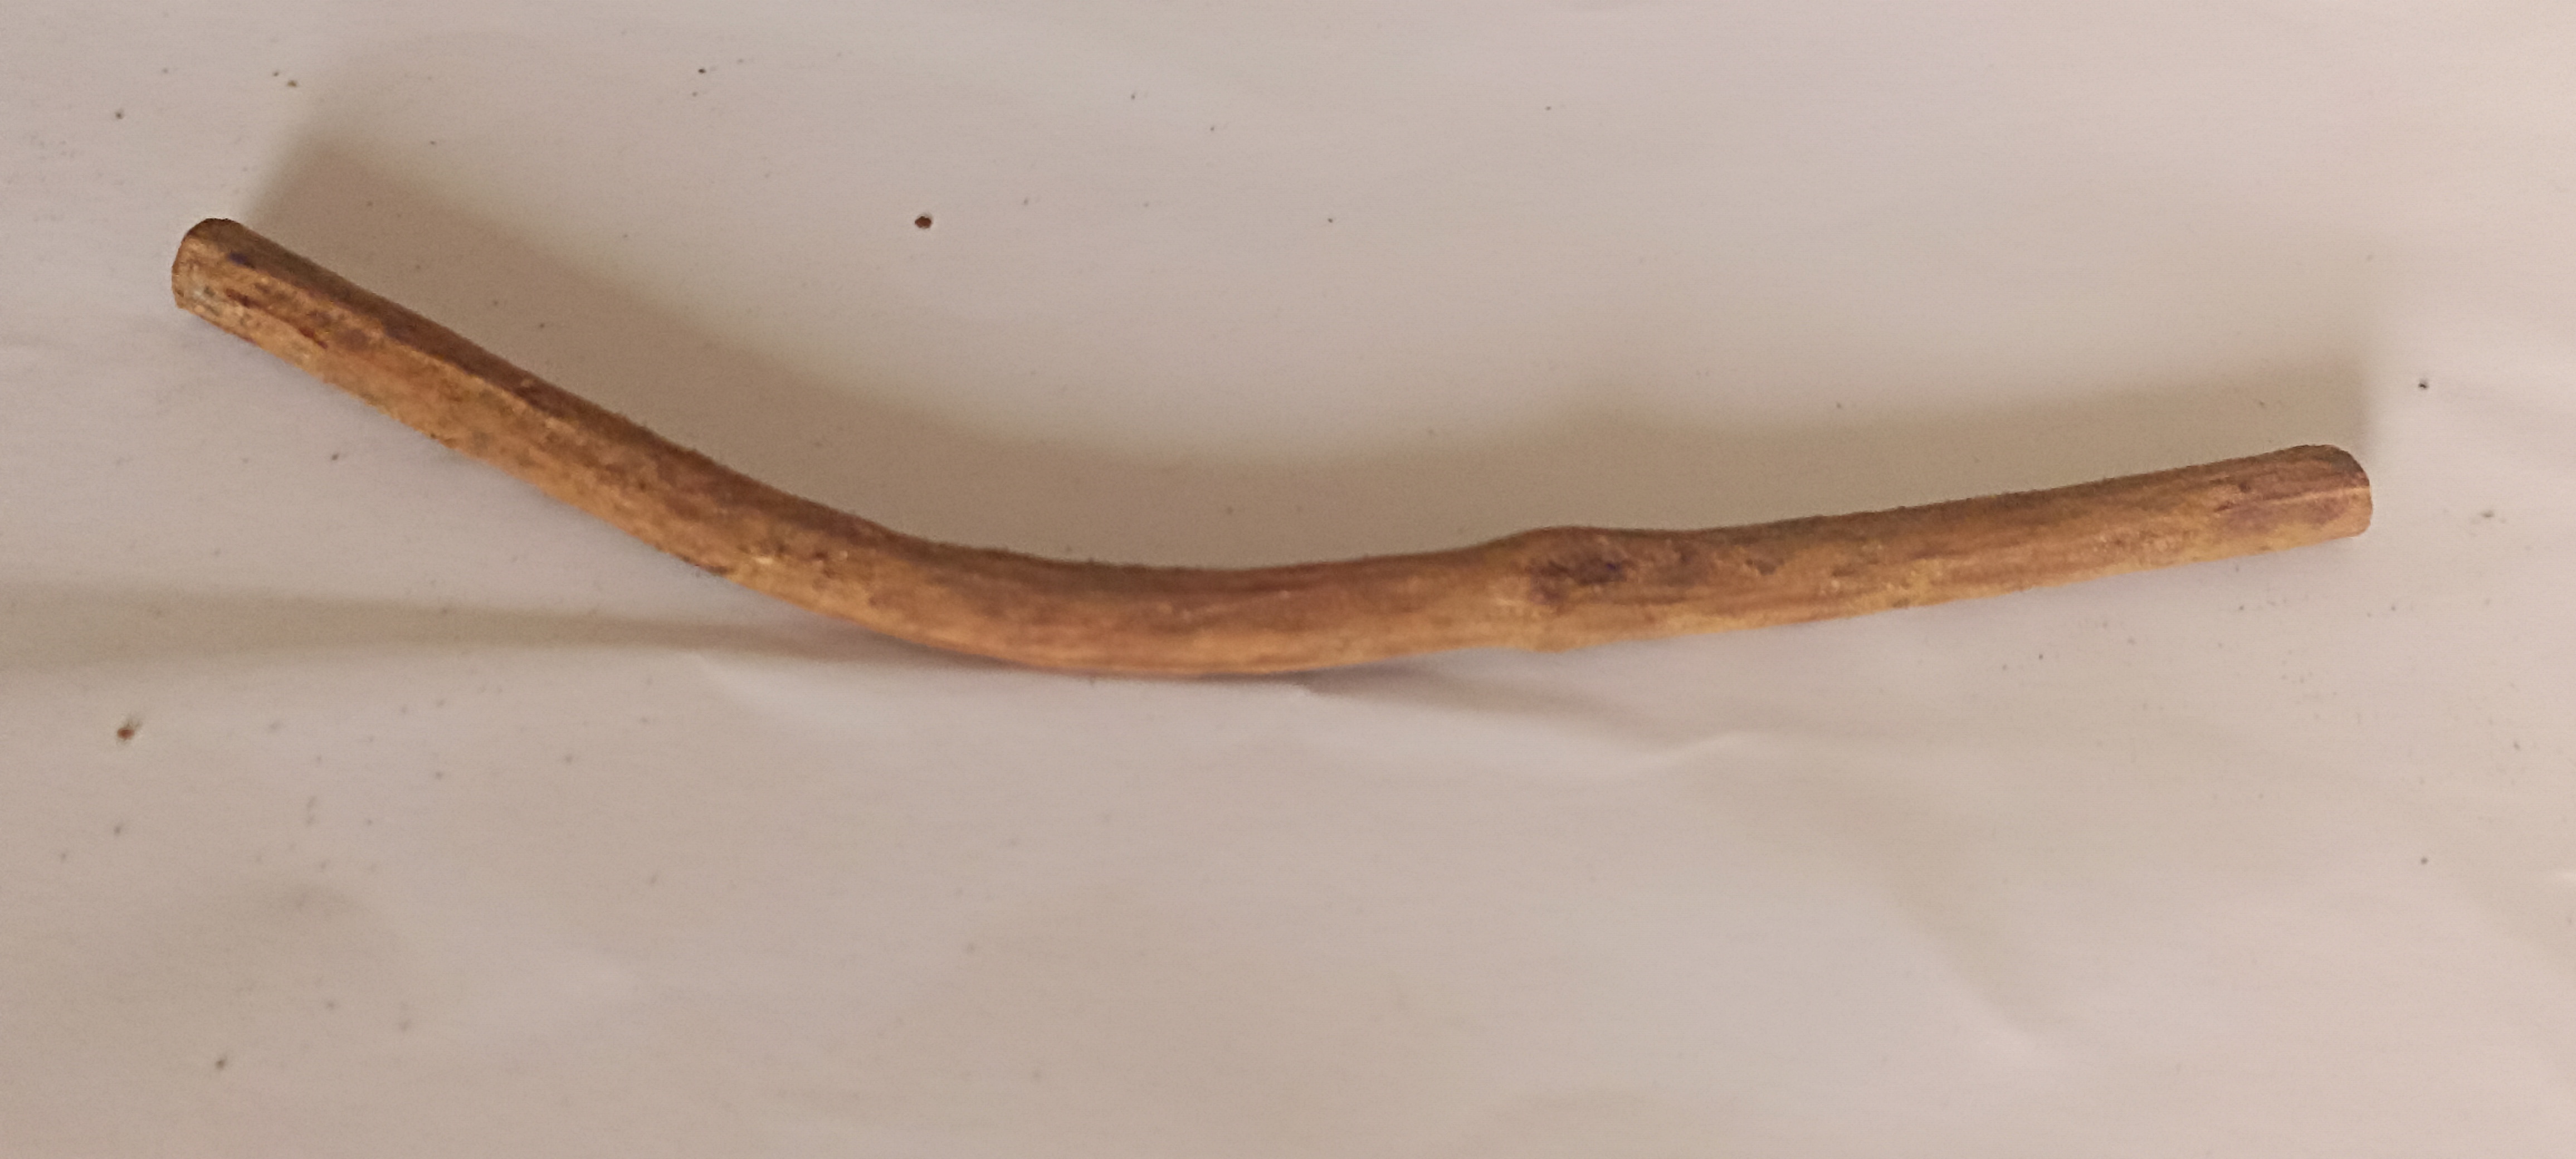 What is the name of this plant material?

manjistha
